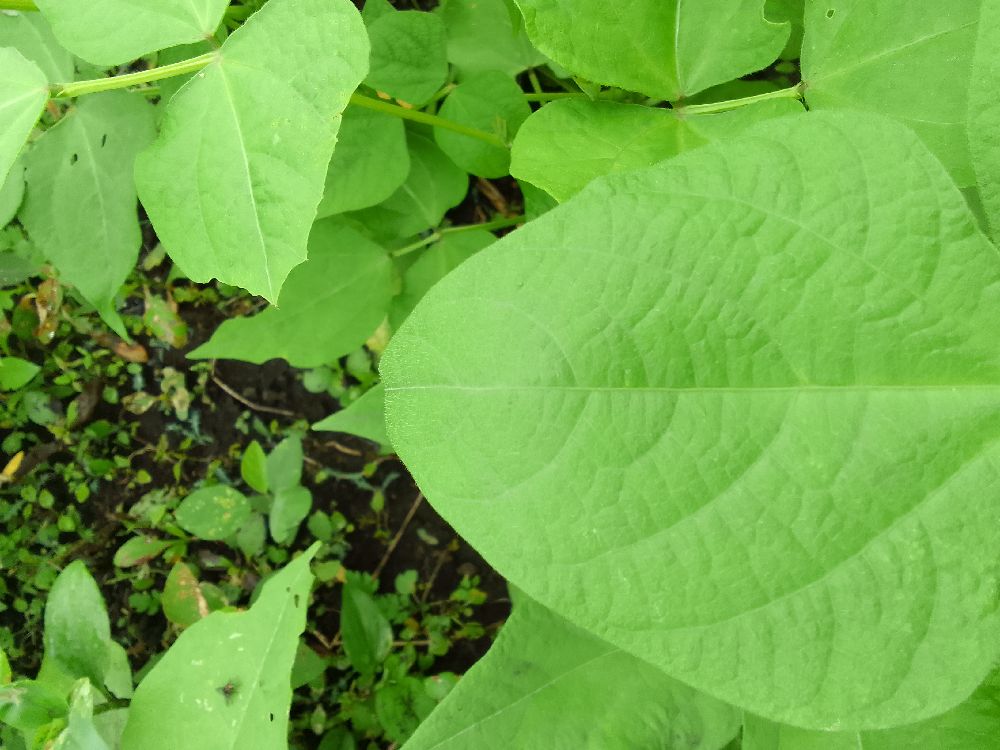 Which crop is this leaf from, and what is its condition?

common bean, healthy
